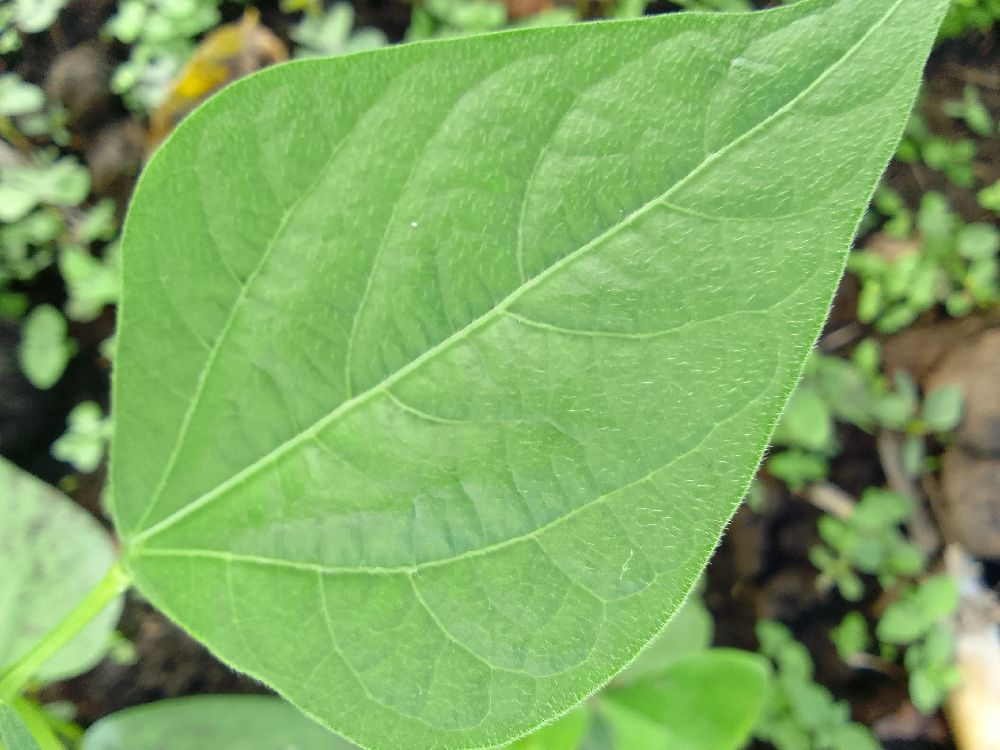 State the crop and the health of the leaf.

common bean, healthy
